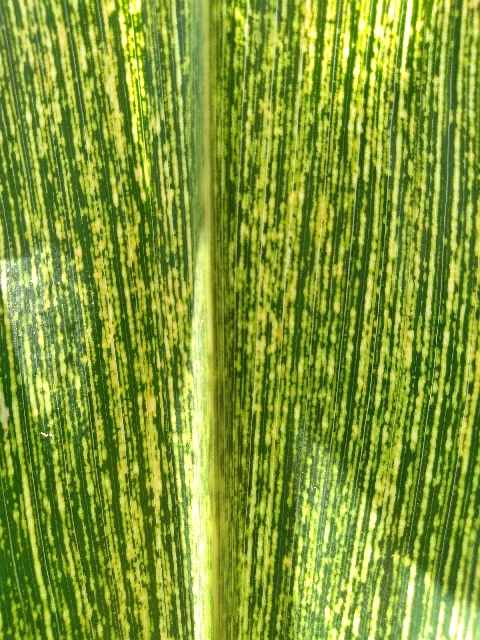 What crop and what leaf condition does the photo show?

maize, maize streak virus
